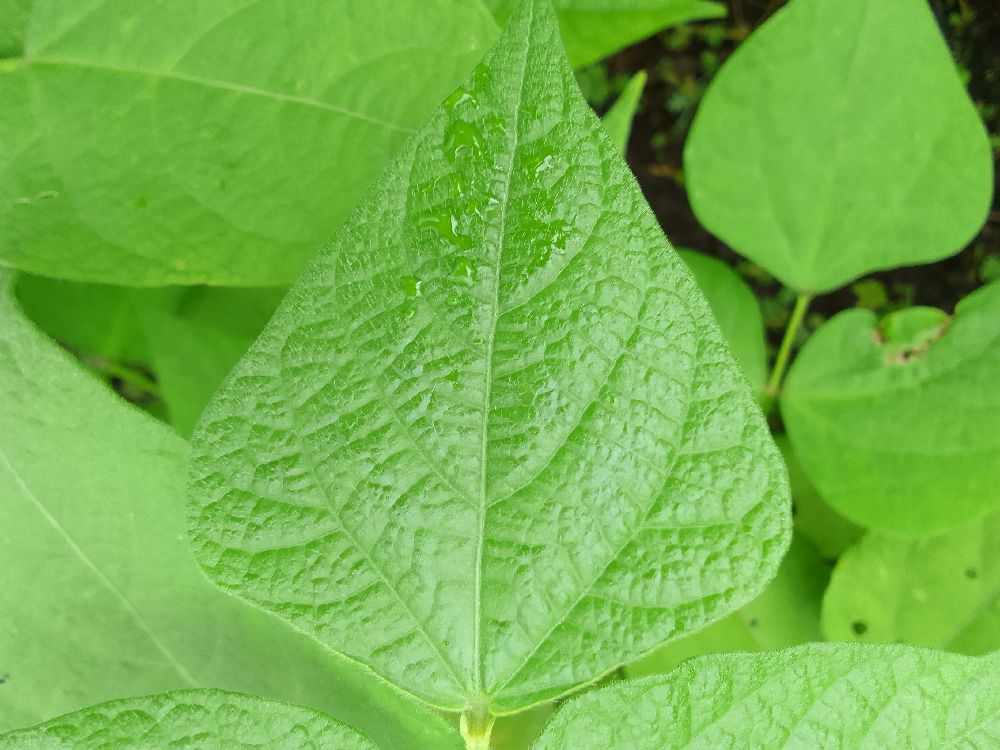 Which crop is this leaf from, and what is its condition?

common bean, healthy
